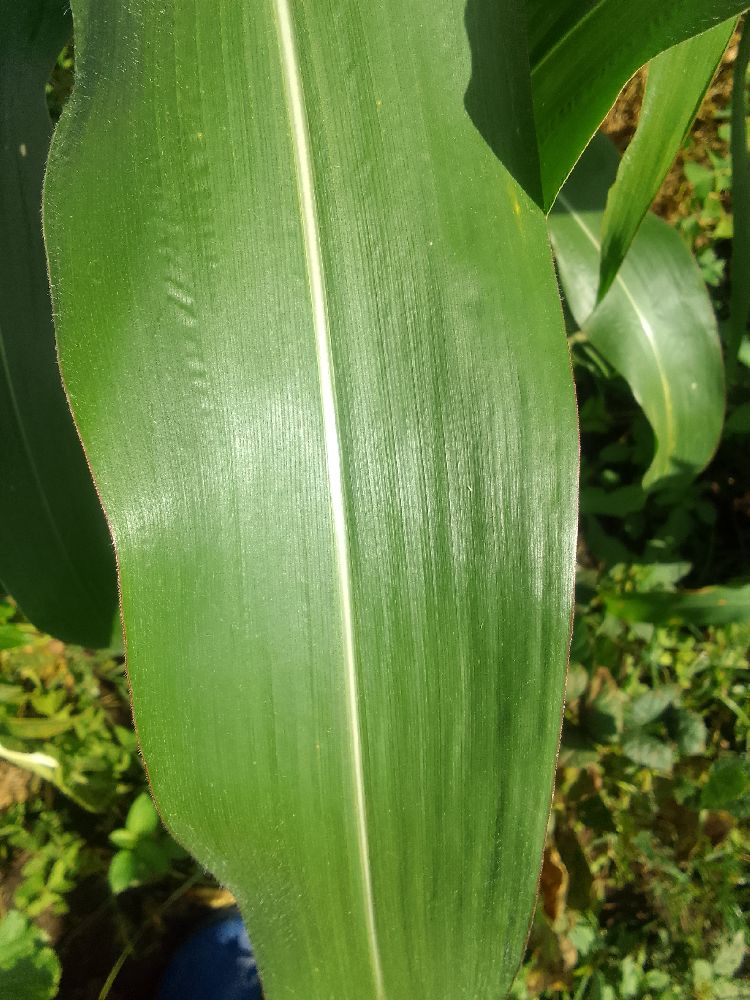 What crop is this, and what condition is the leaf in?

maize, healthy
